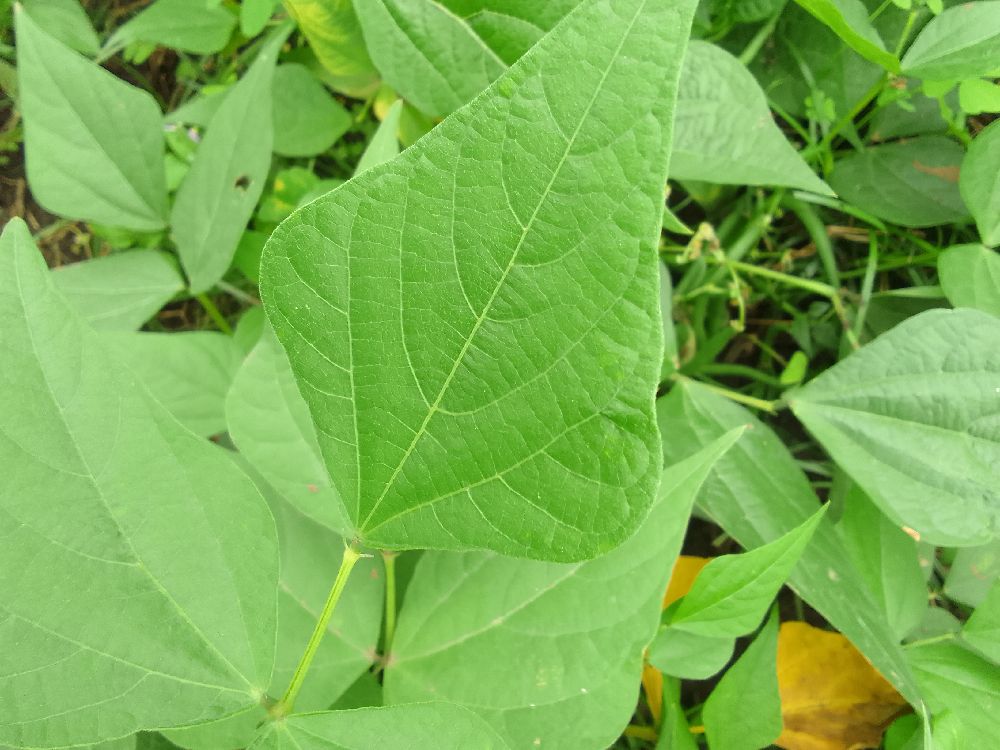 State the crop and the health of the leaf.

common bean, healthy
